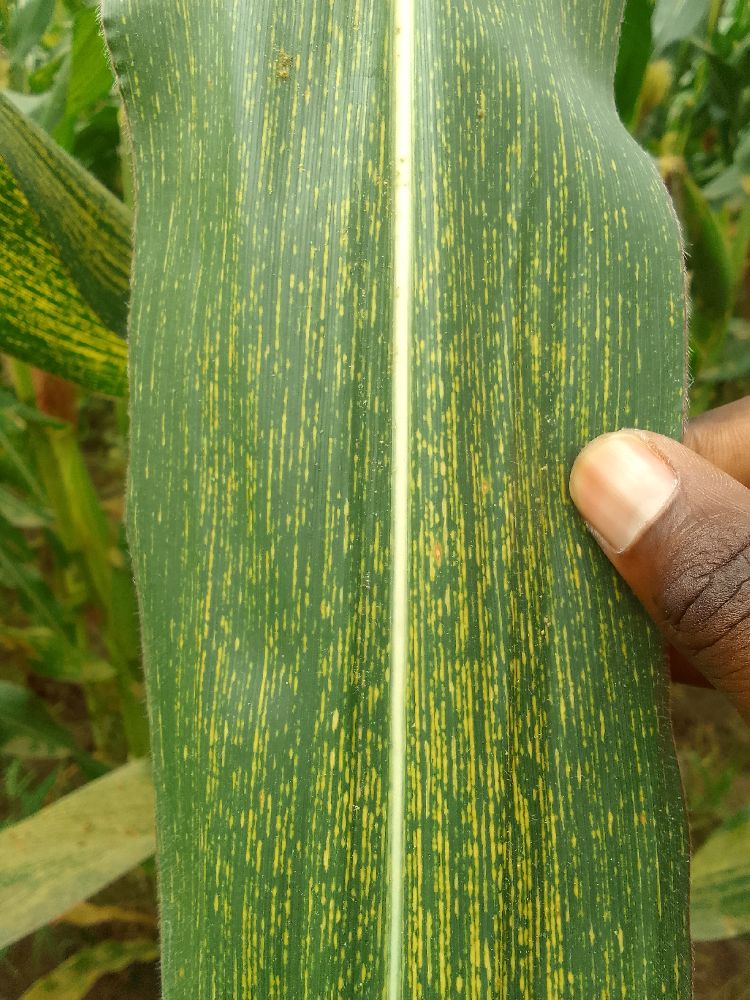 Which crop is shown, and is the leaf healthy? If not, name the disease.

maize, maize streak virus
